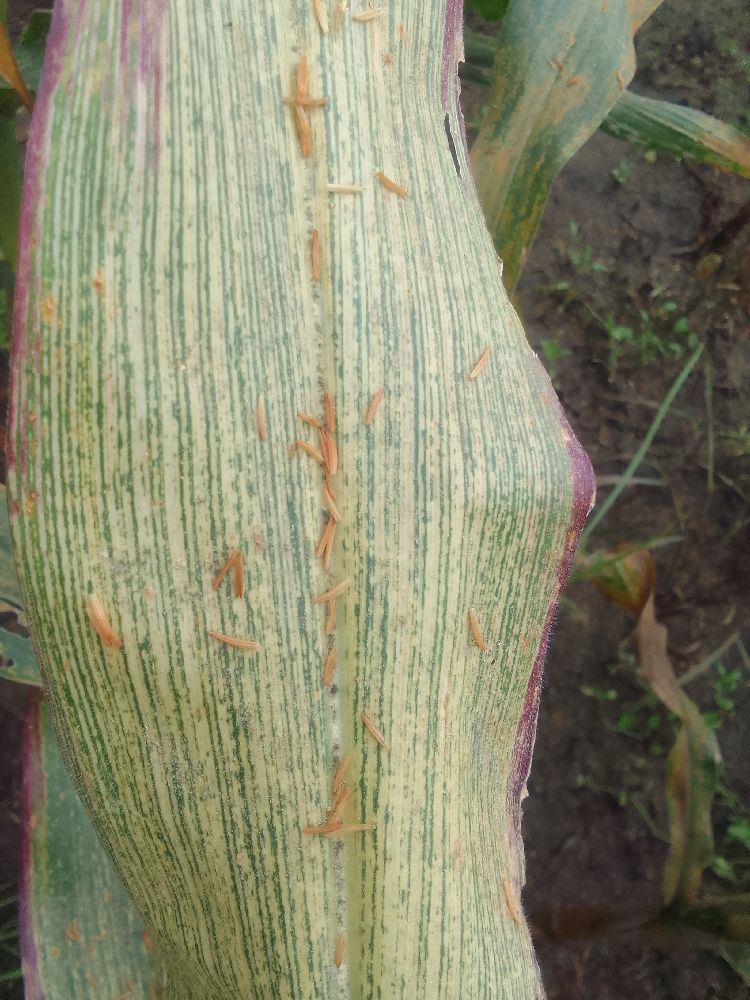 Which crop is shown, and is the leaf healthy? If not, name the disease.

maize, maize streak virus
